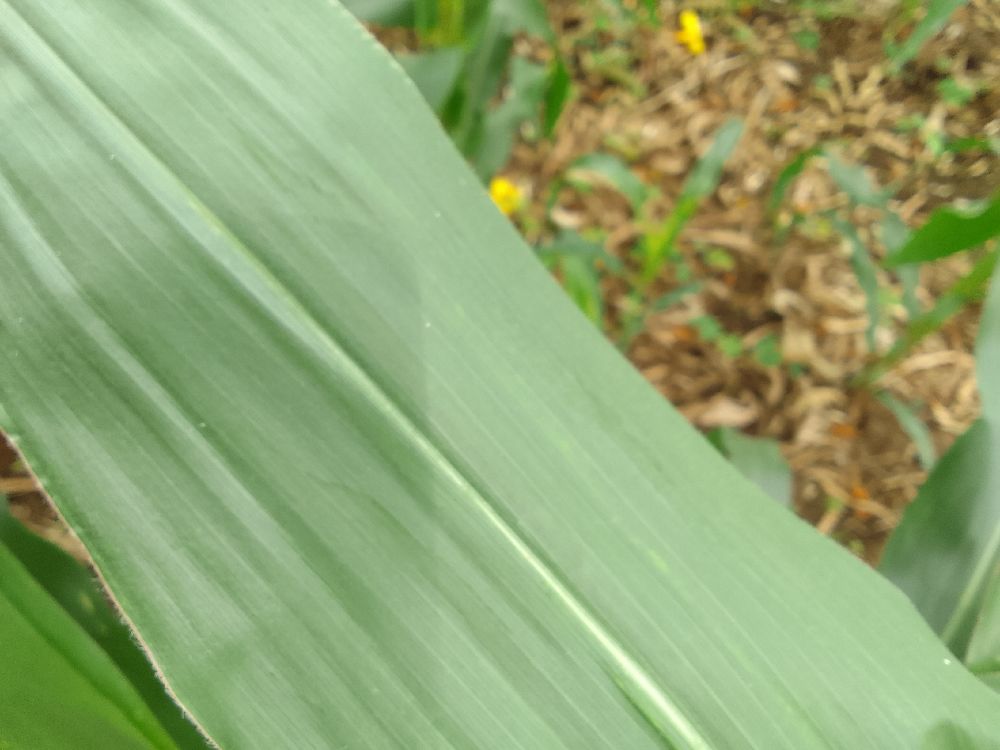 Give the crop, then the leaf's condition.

maize, healthy
